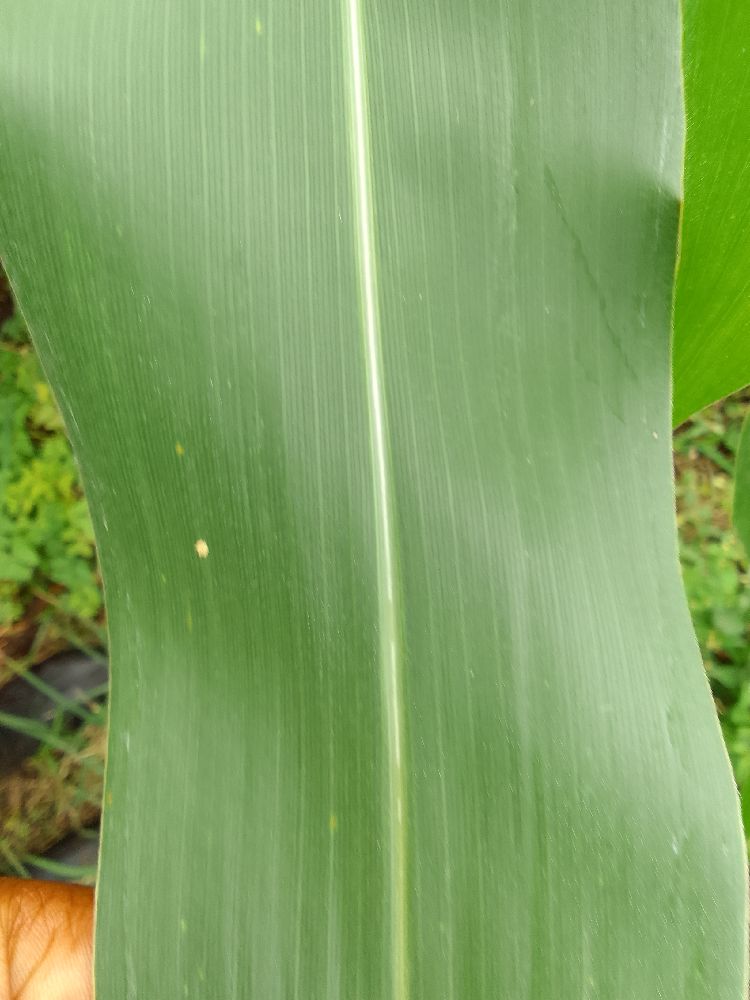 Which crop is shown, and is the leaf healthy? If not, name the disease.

maize, healthy
